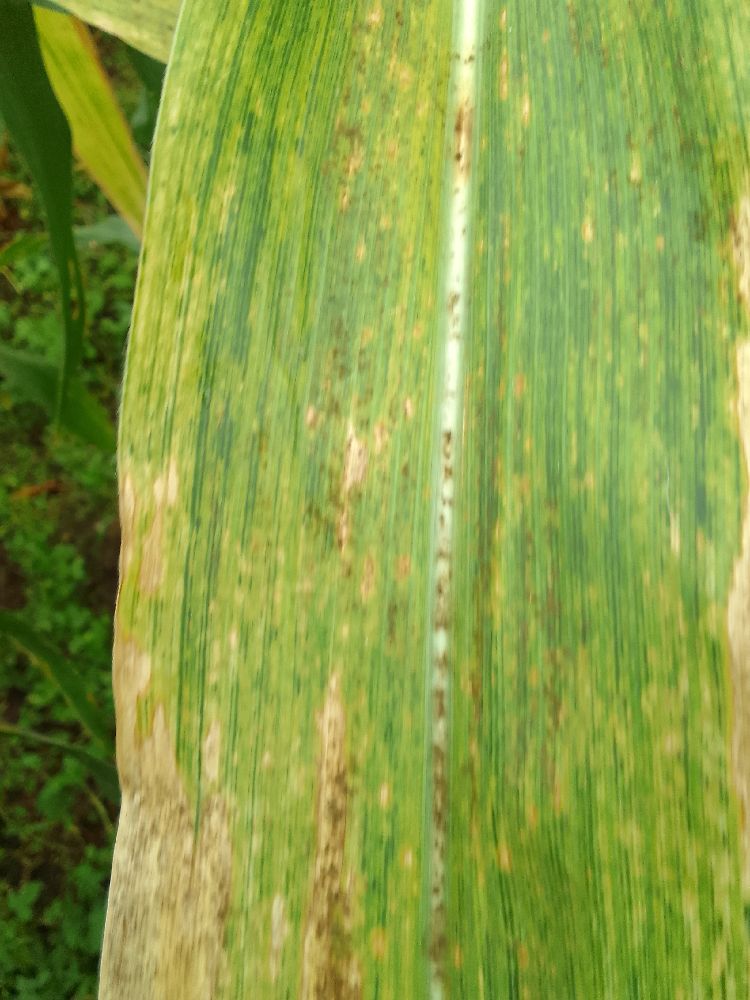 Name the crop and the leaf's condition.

maize, maize lethal necrosis
